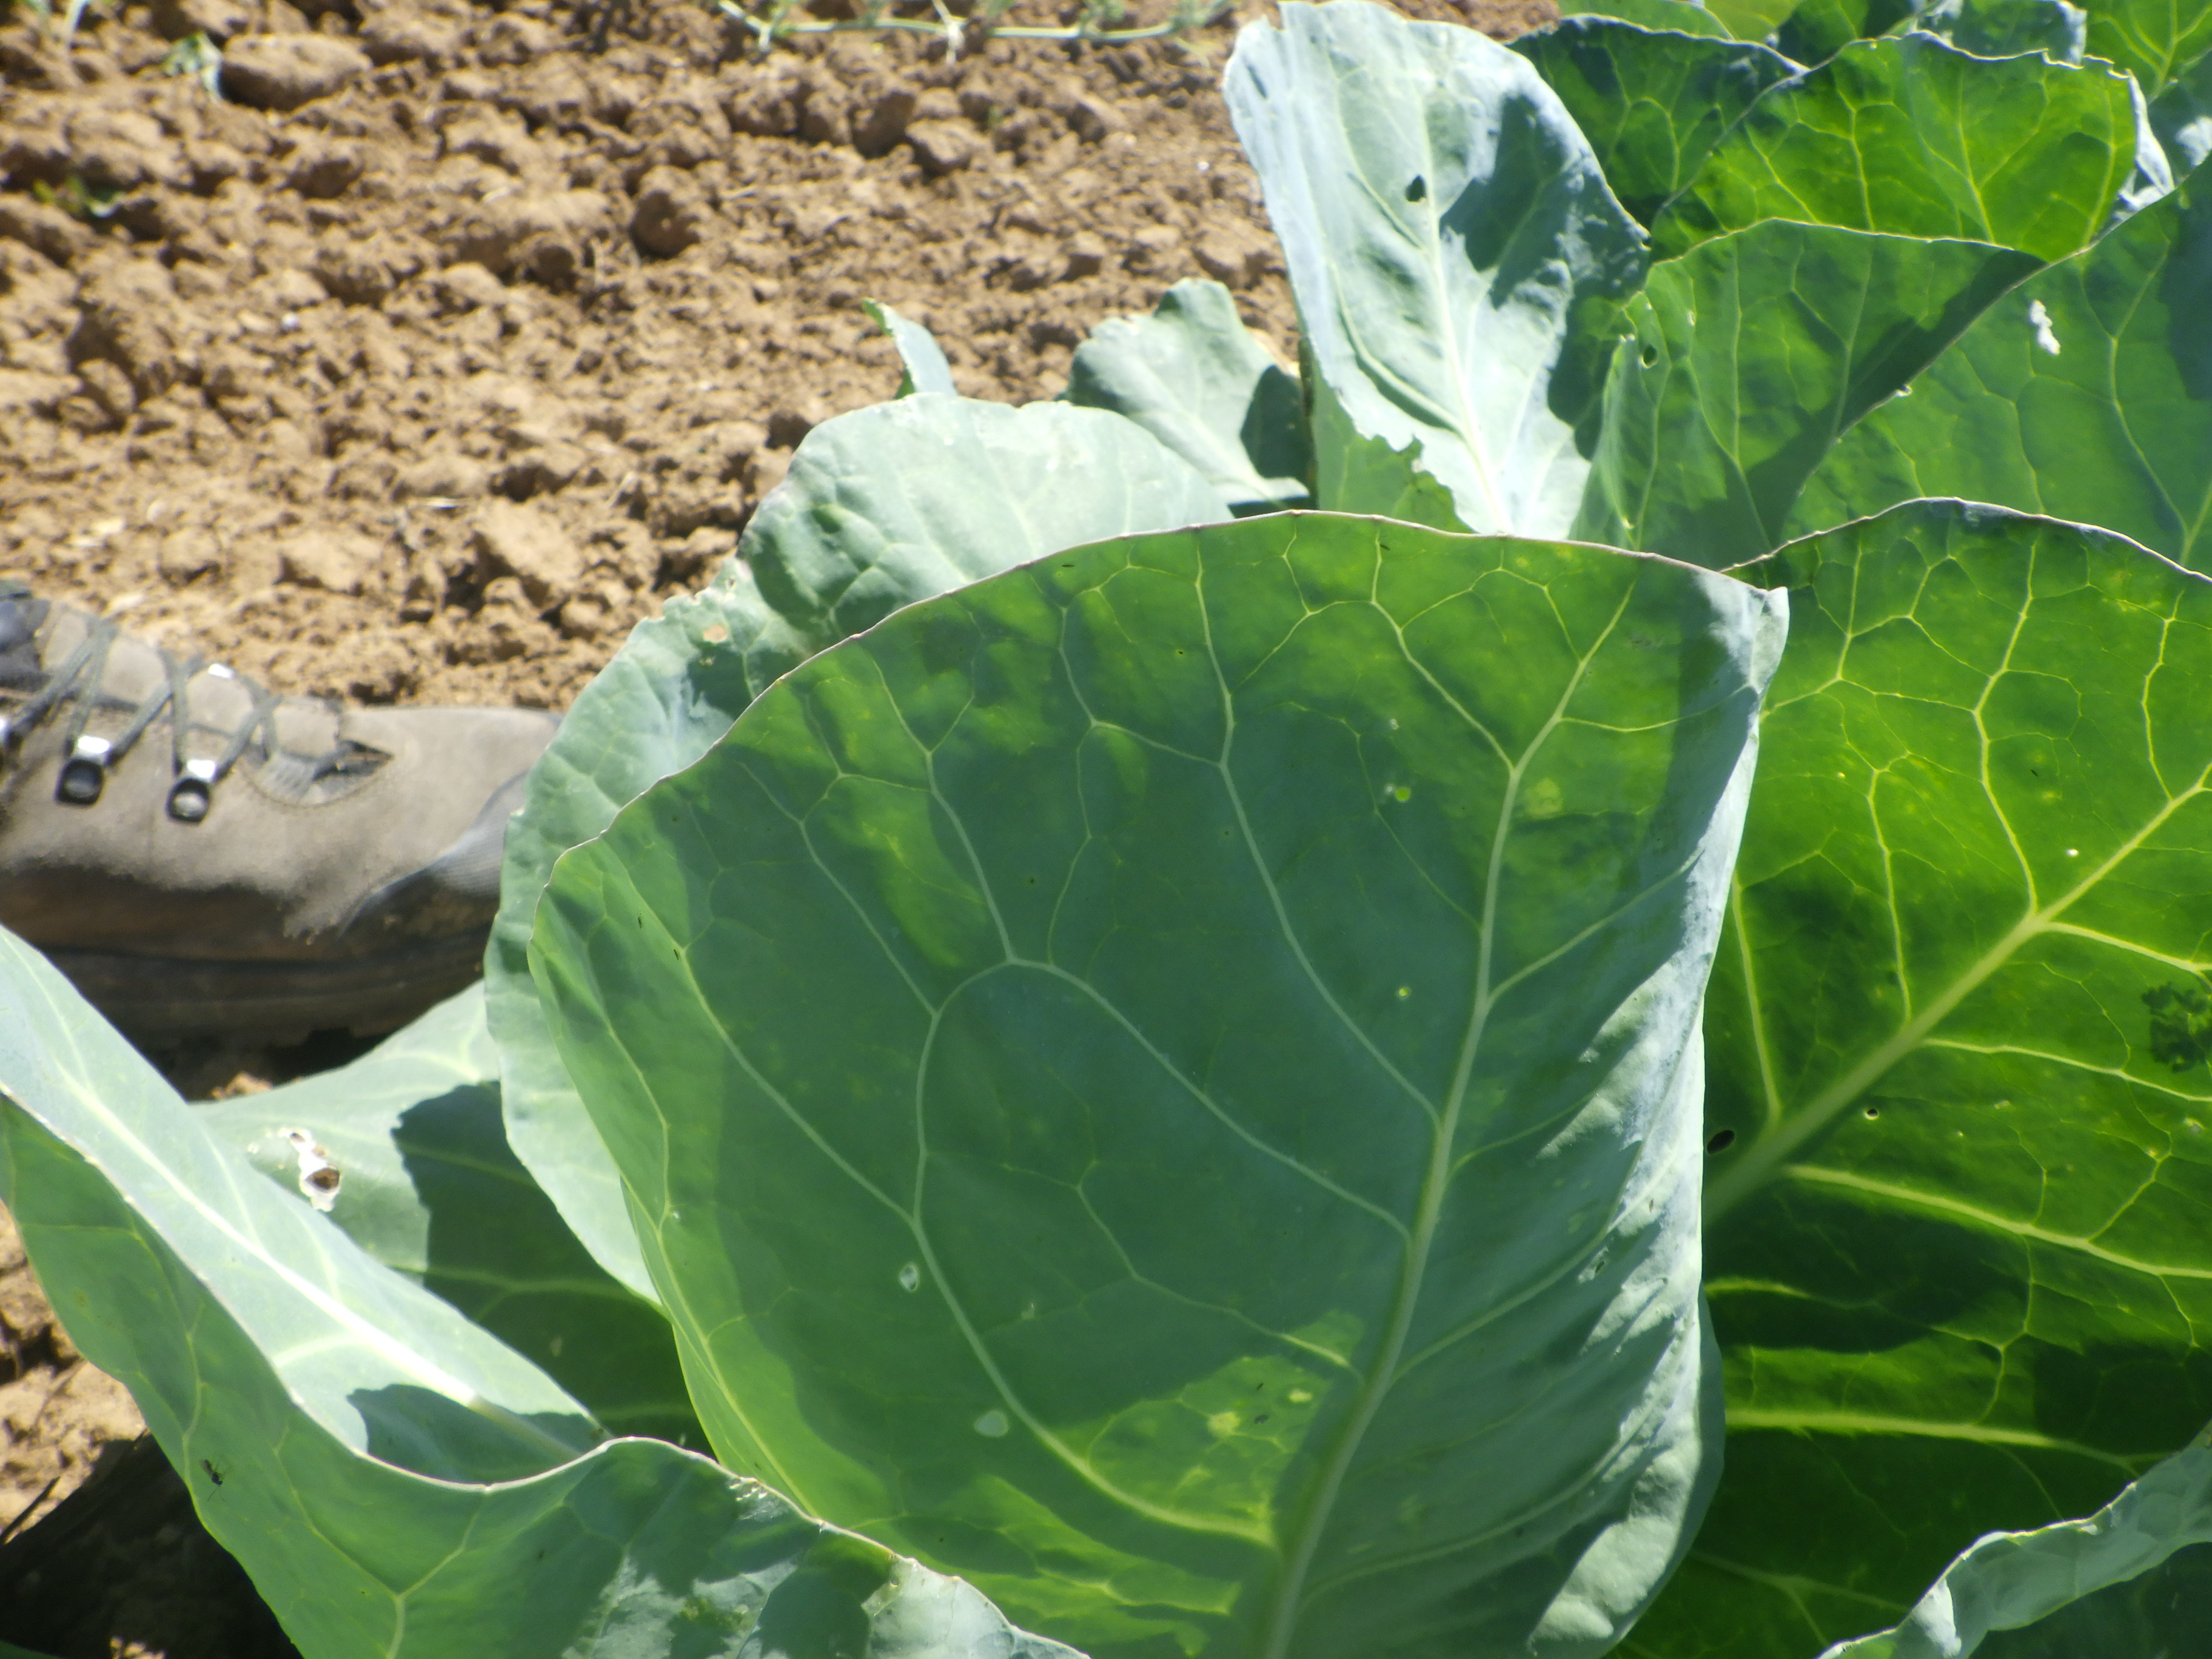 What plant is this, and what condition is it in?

cabbage, phytophagous
